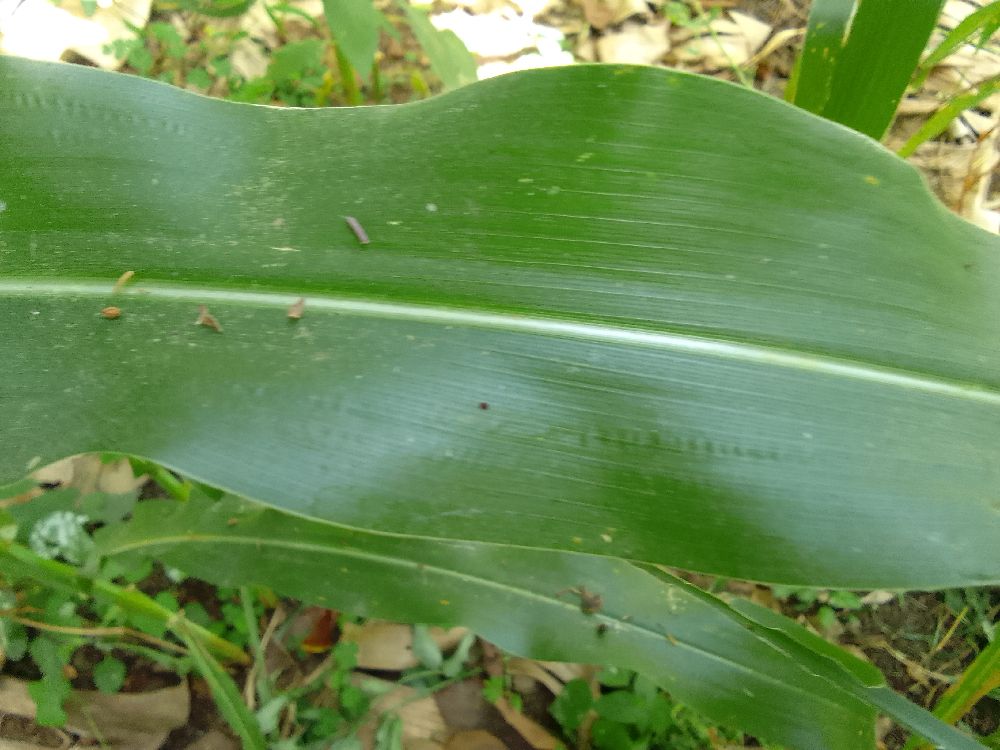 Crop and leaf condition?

maize, healthy
